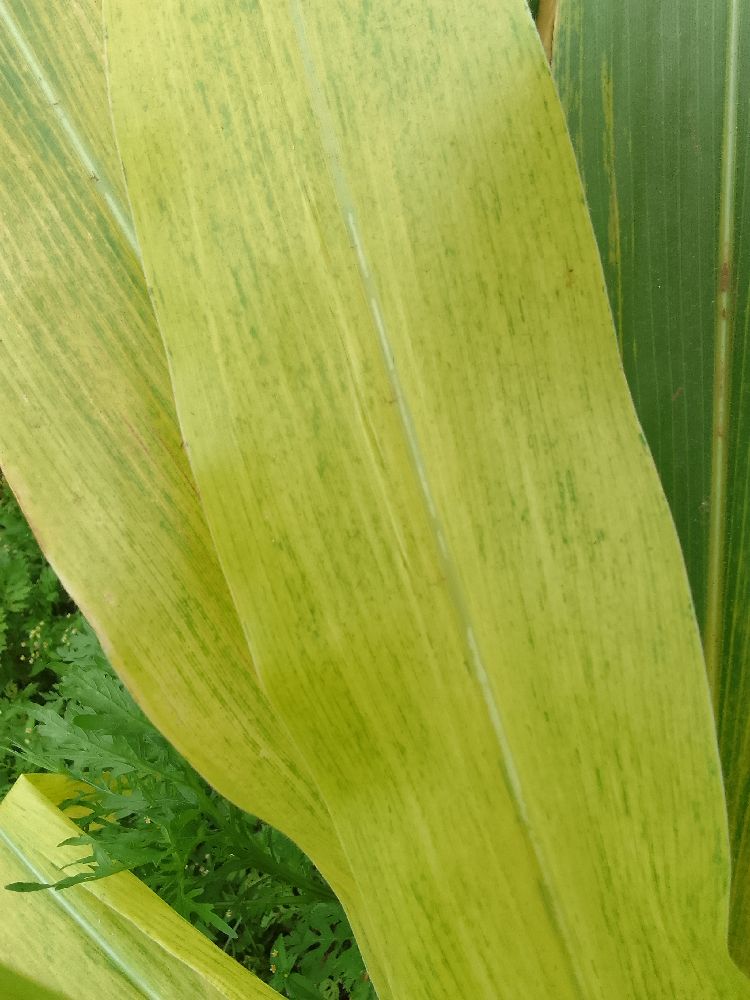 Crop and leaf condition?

maize, maize lethal necrosis
